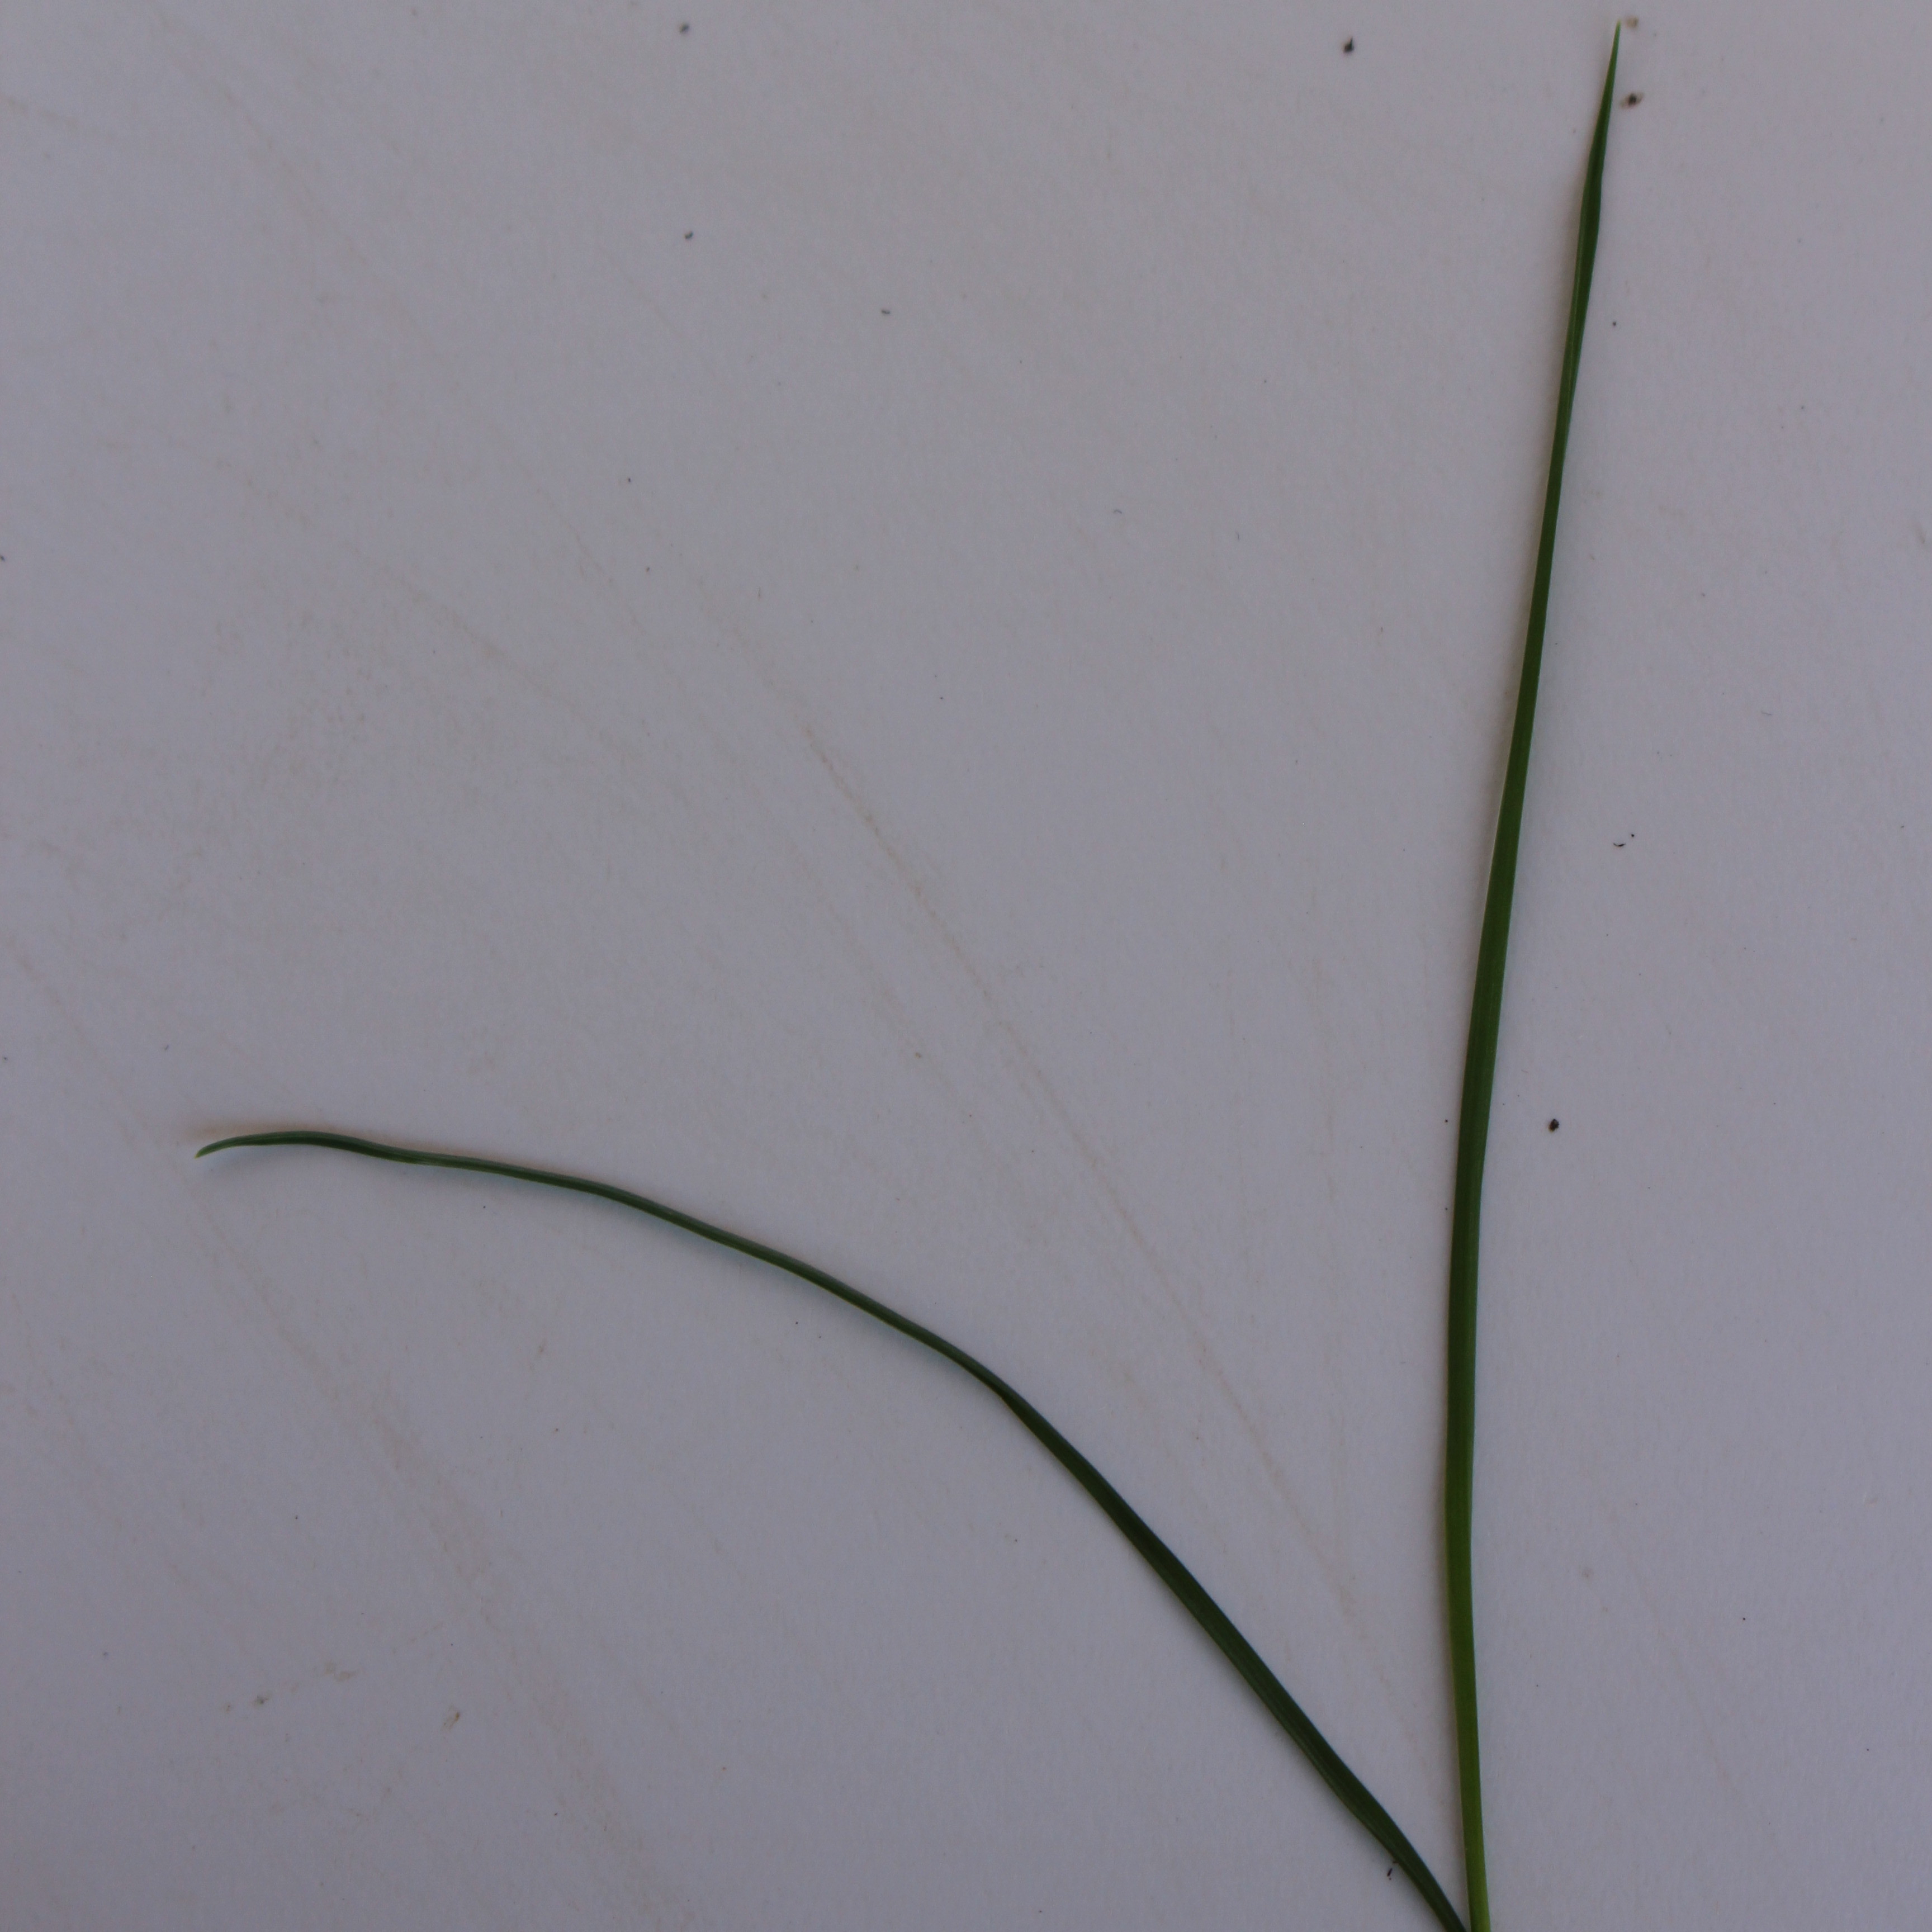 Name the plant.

Lolium multiflorum
